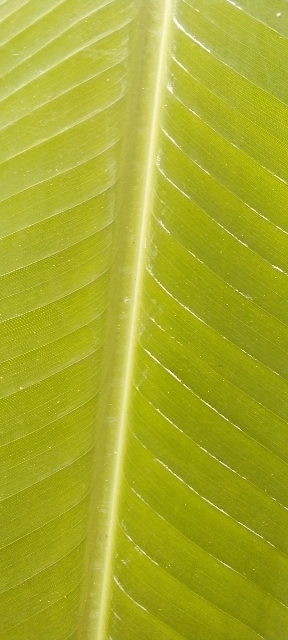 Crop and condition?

banana, healthy
